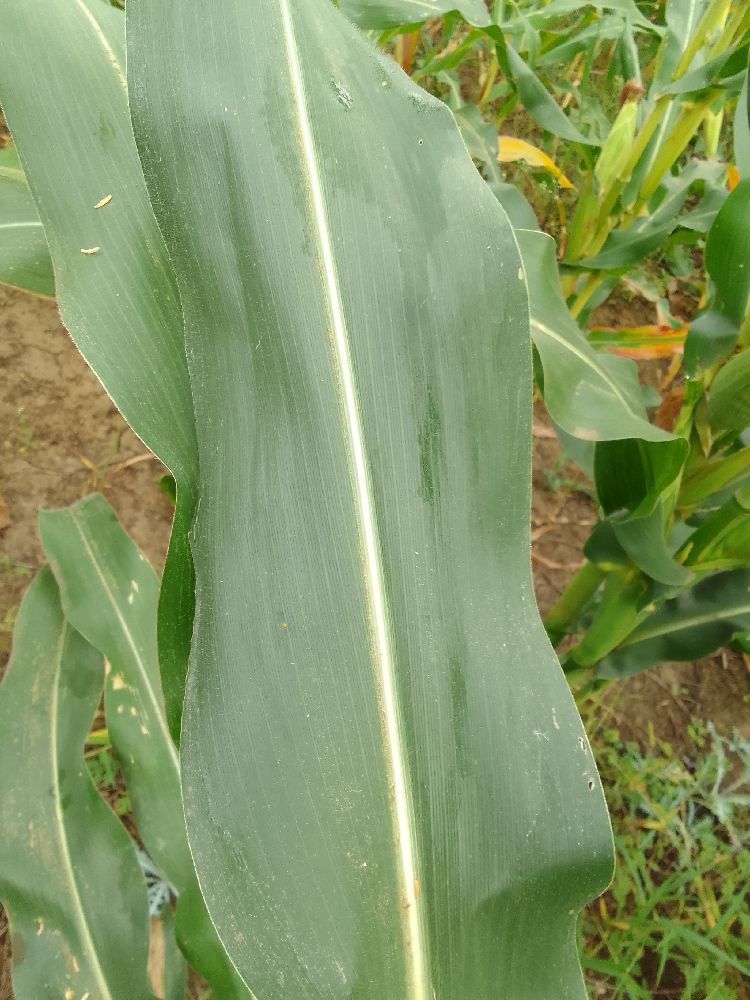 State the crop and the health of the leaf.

maize, healthy
